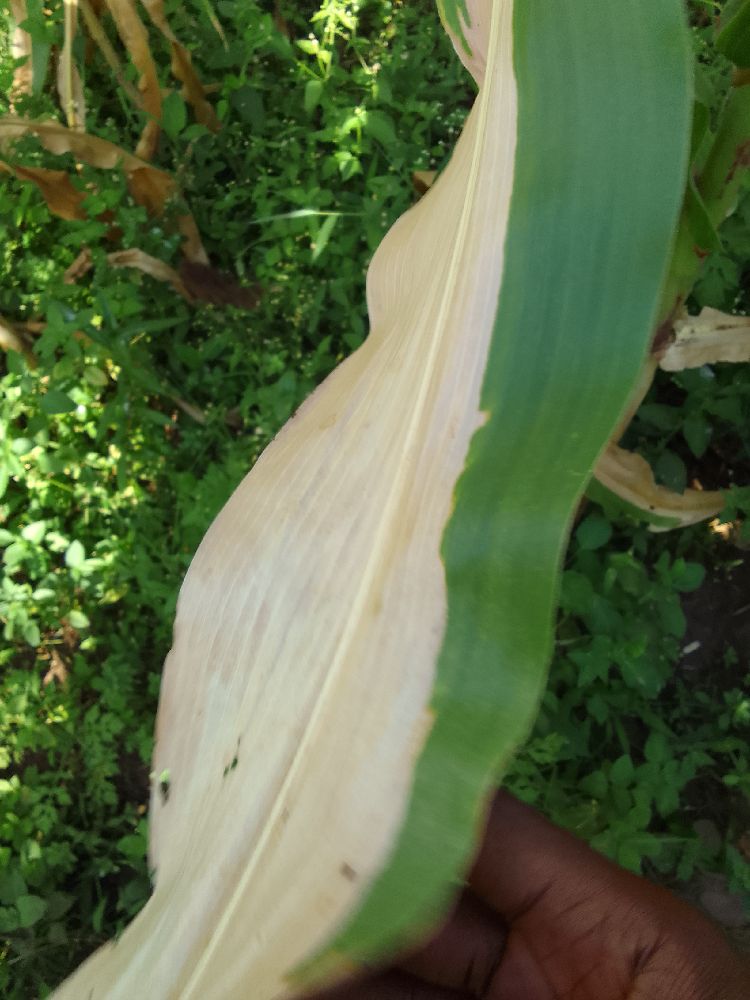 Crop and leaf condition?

maize, maize lethal necrosis
